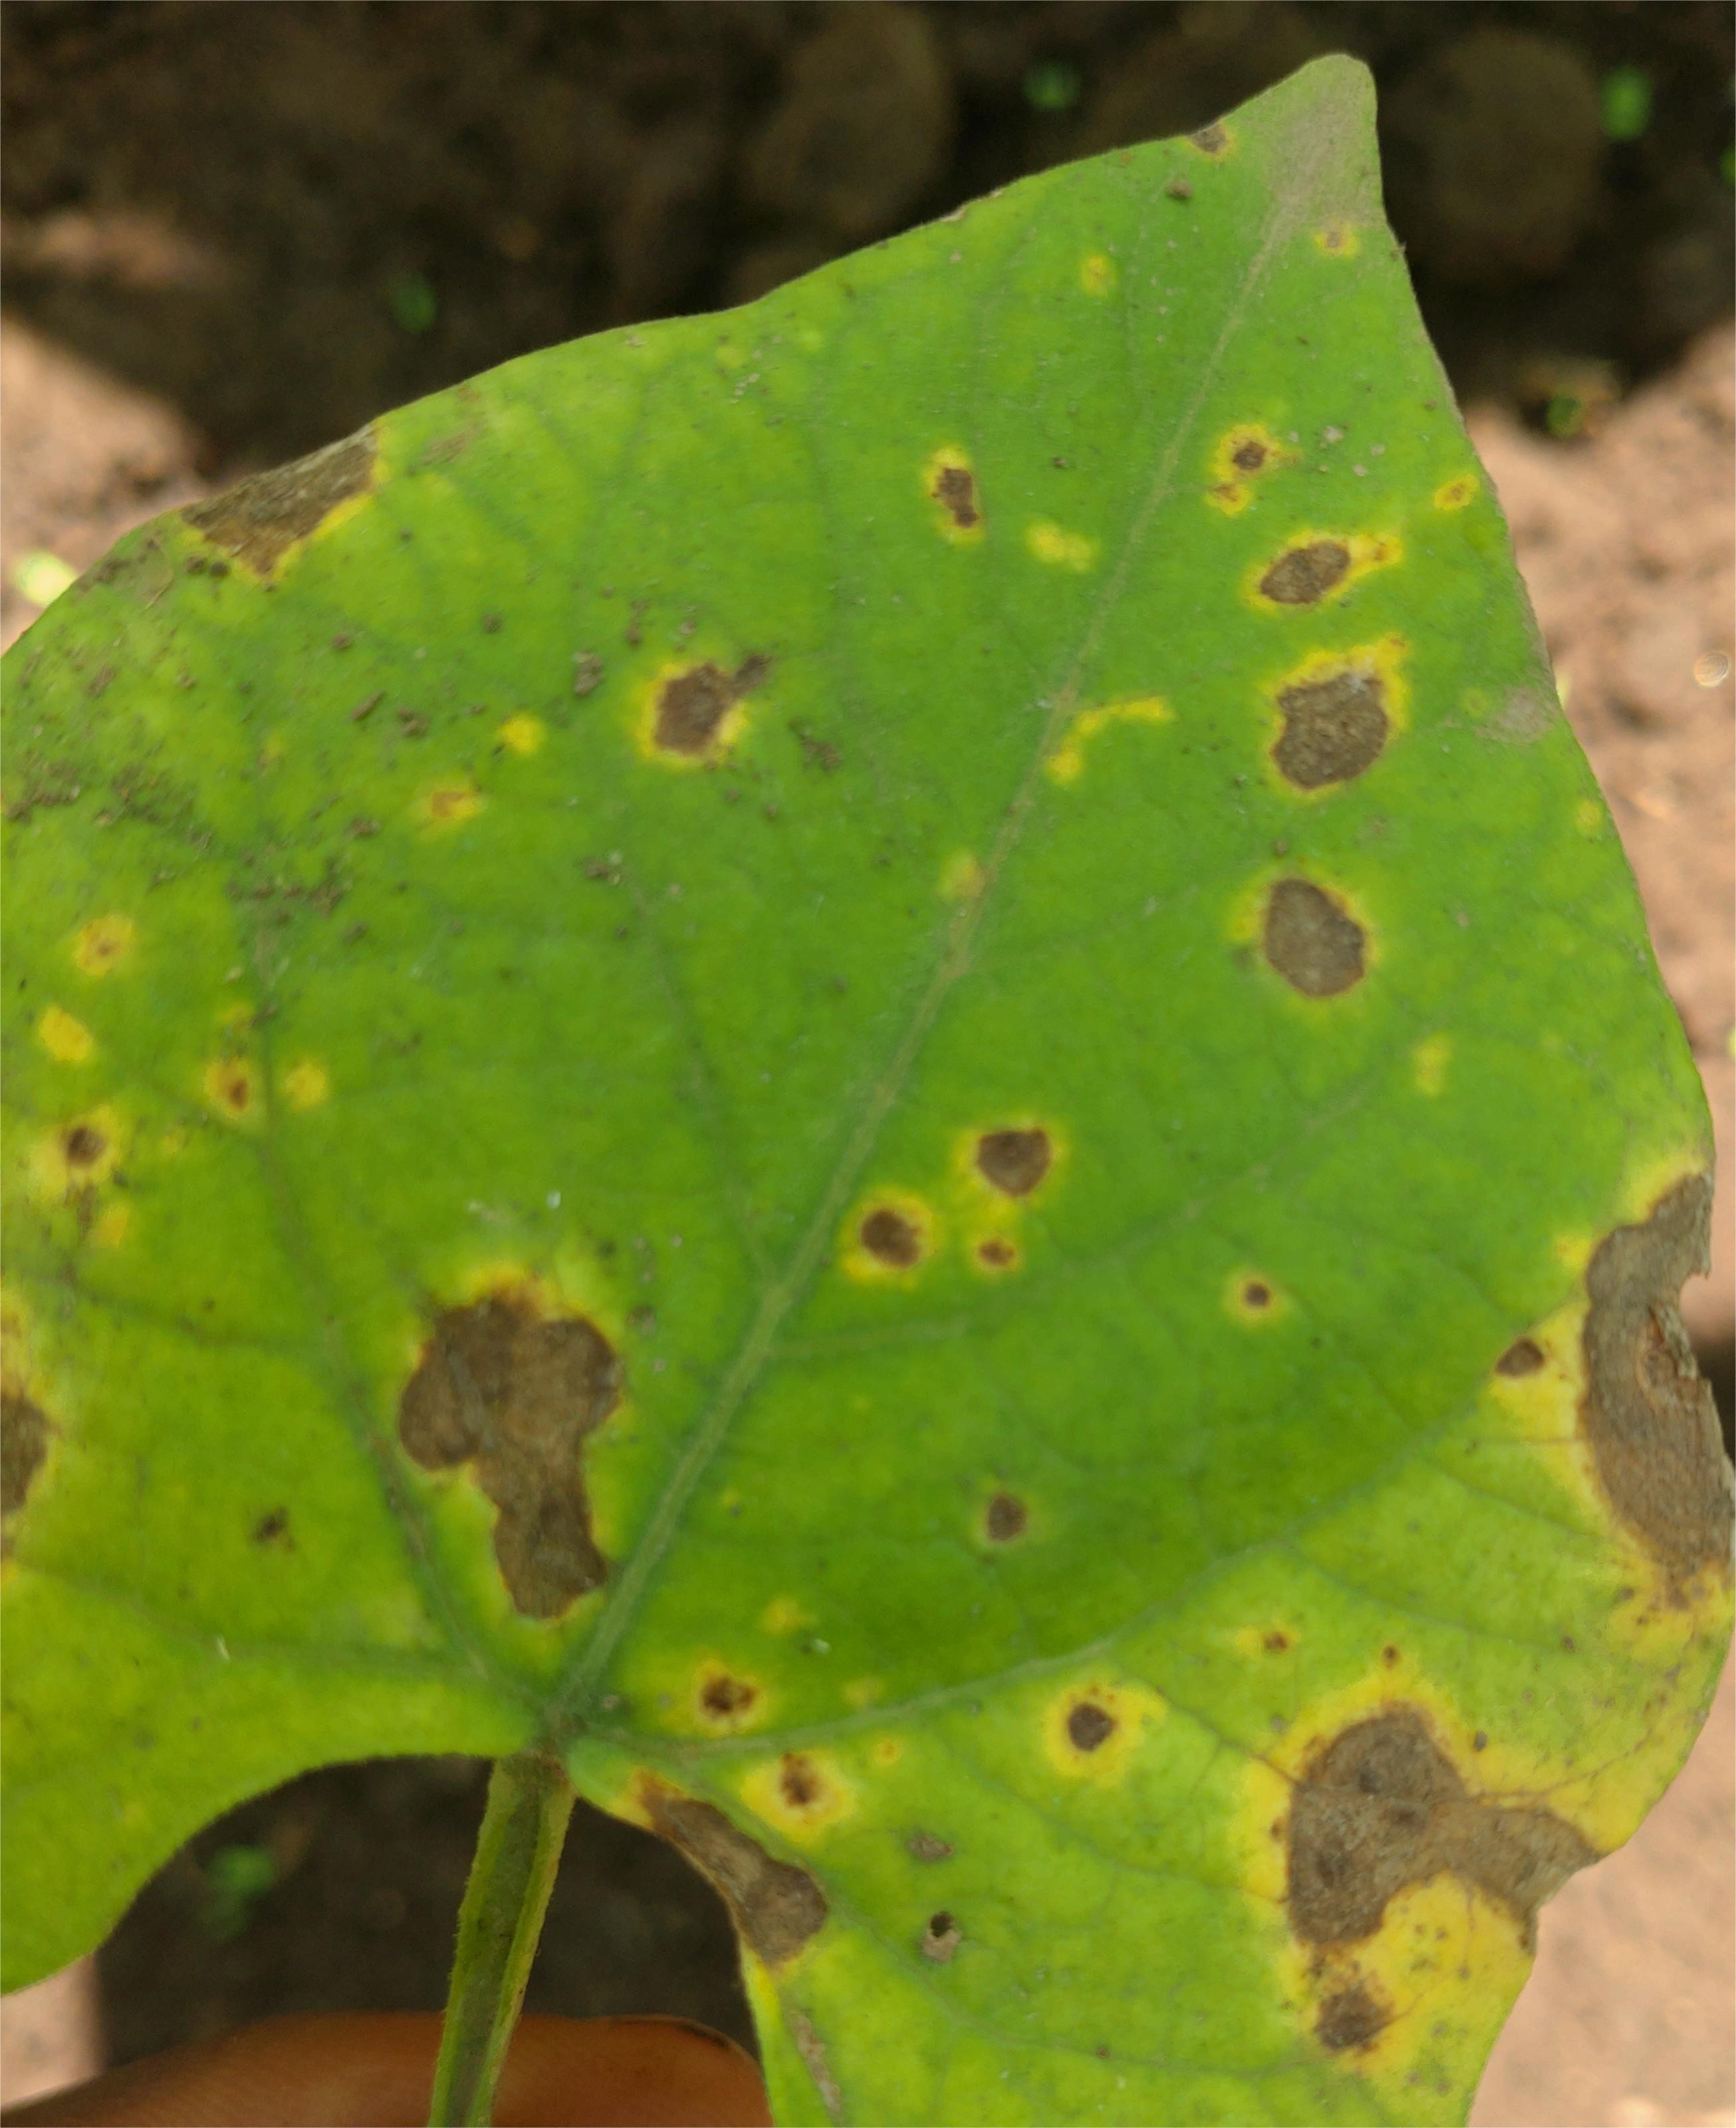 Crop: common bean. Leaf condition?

rust
